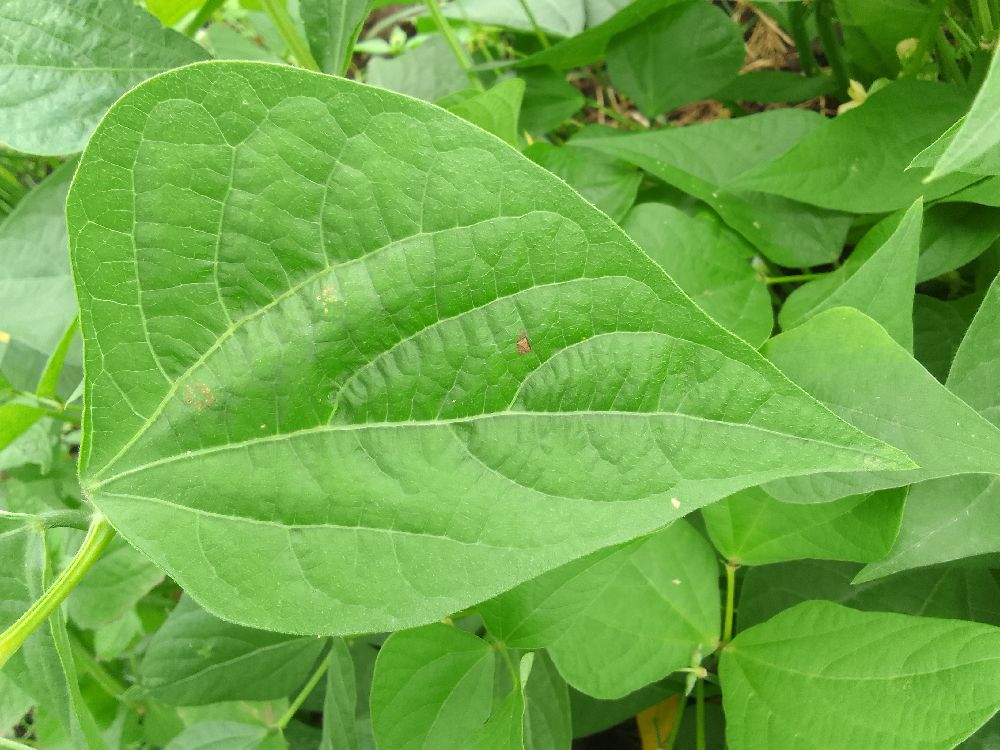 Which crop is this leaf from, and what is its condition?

common bean, healthy
